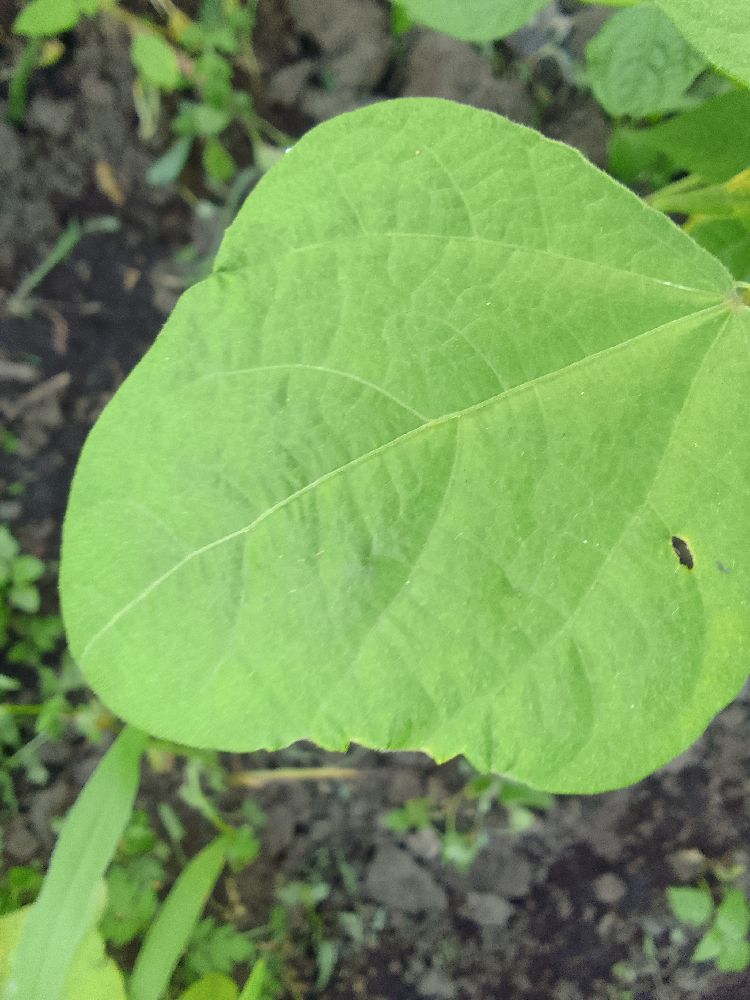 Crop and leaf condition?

common bean, healthy
